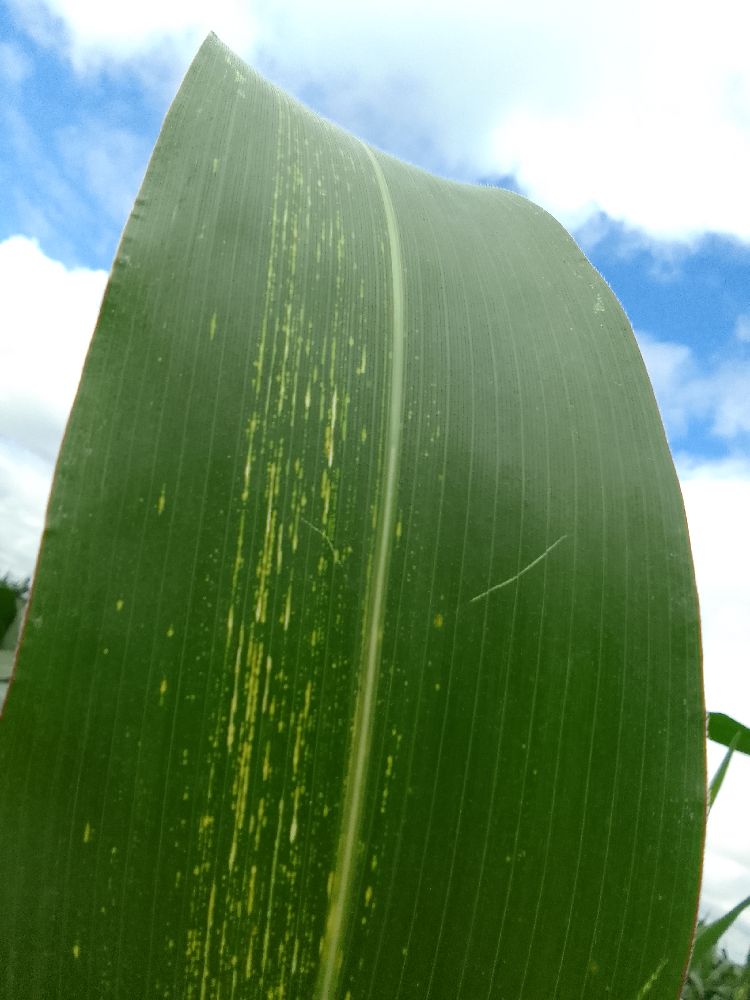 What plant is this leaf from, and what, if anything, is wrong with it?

maize, maize streak virus
